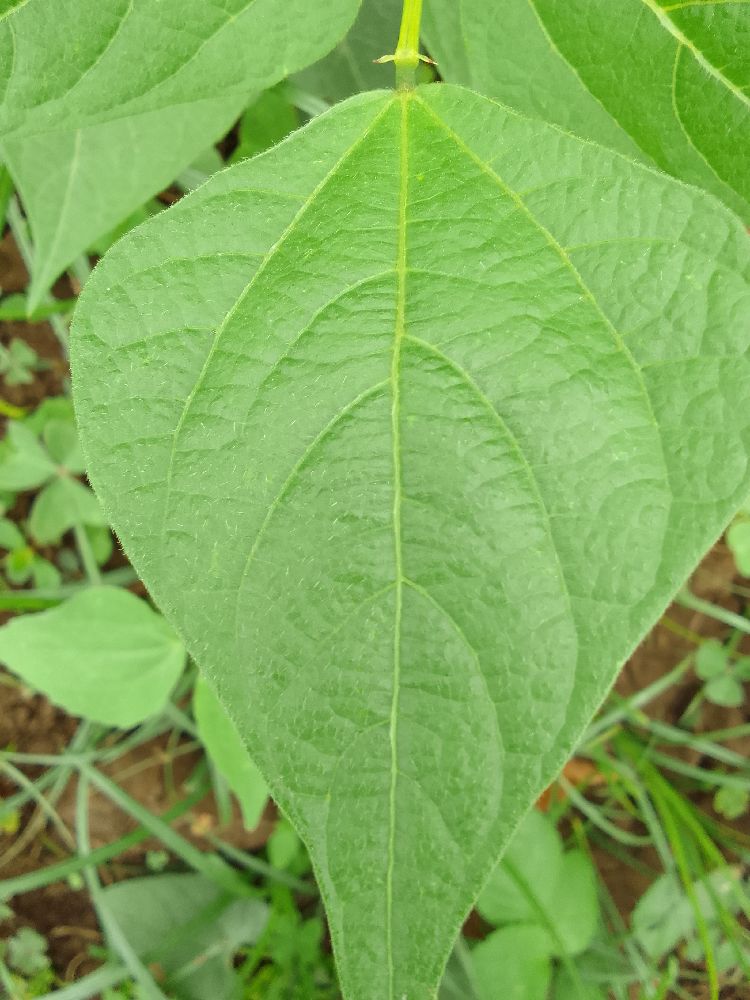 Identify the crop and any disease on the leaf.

common bean, healthy
